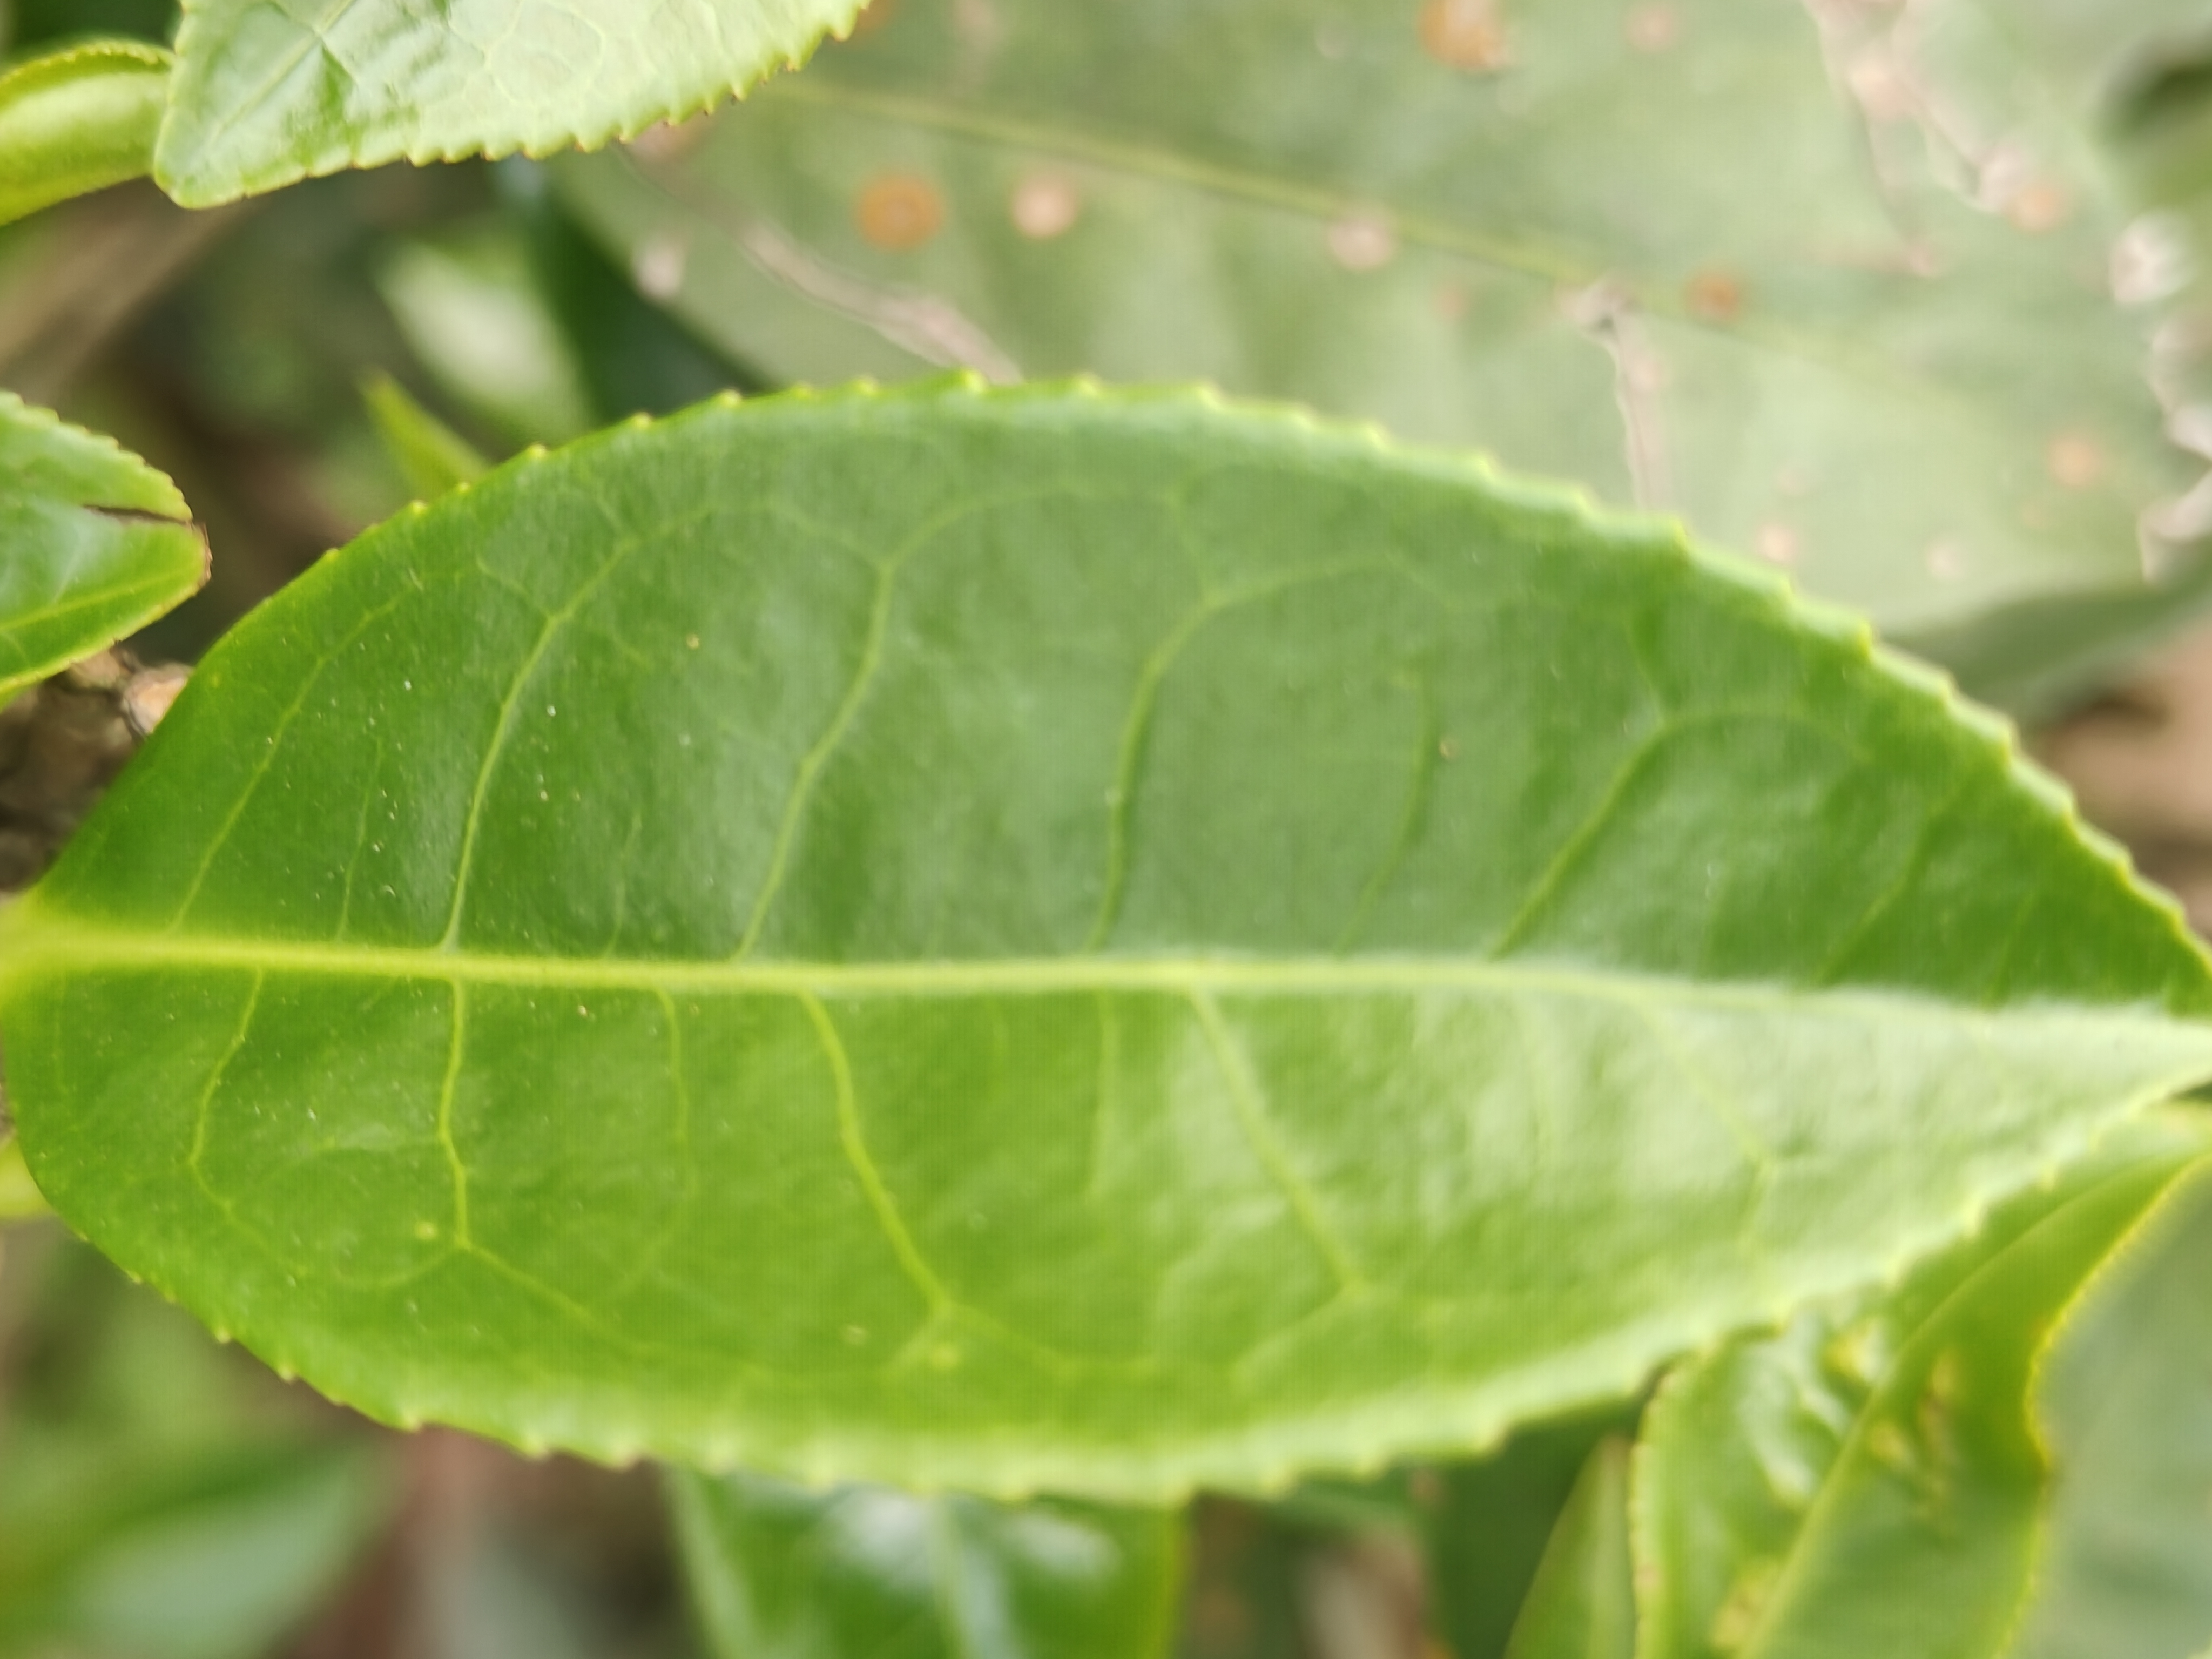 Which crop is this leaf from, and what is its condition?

tea, healthy leaf
